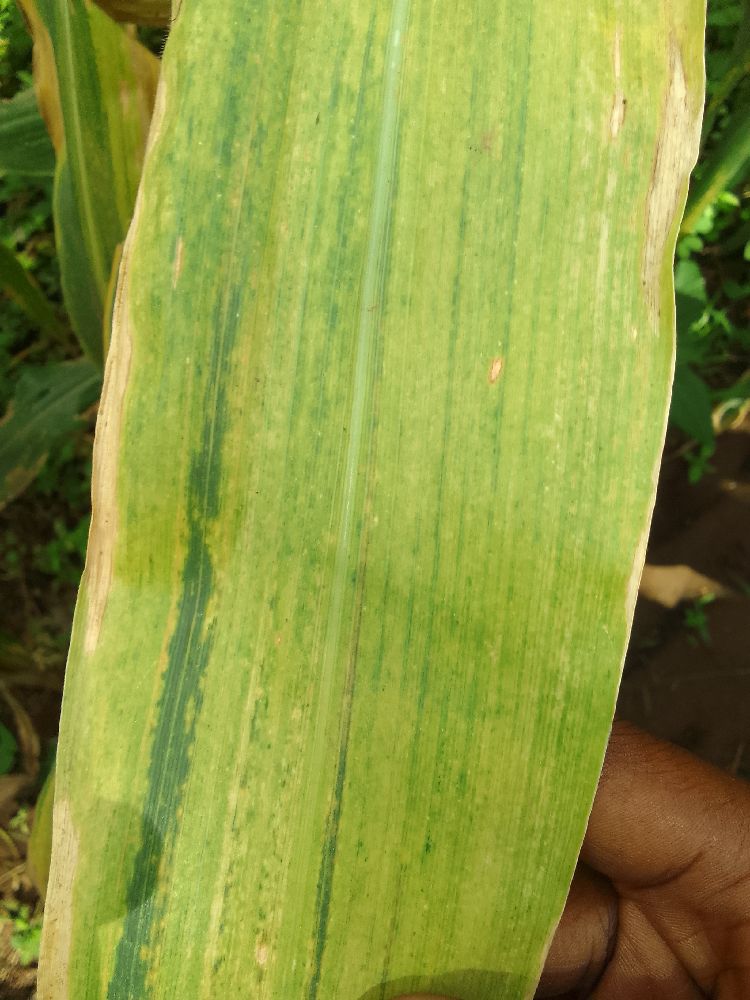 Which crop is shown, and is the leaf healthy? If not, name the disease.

maize, maize lethal necrosis
